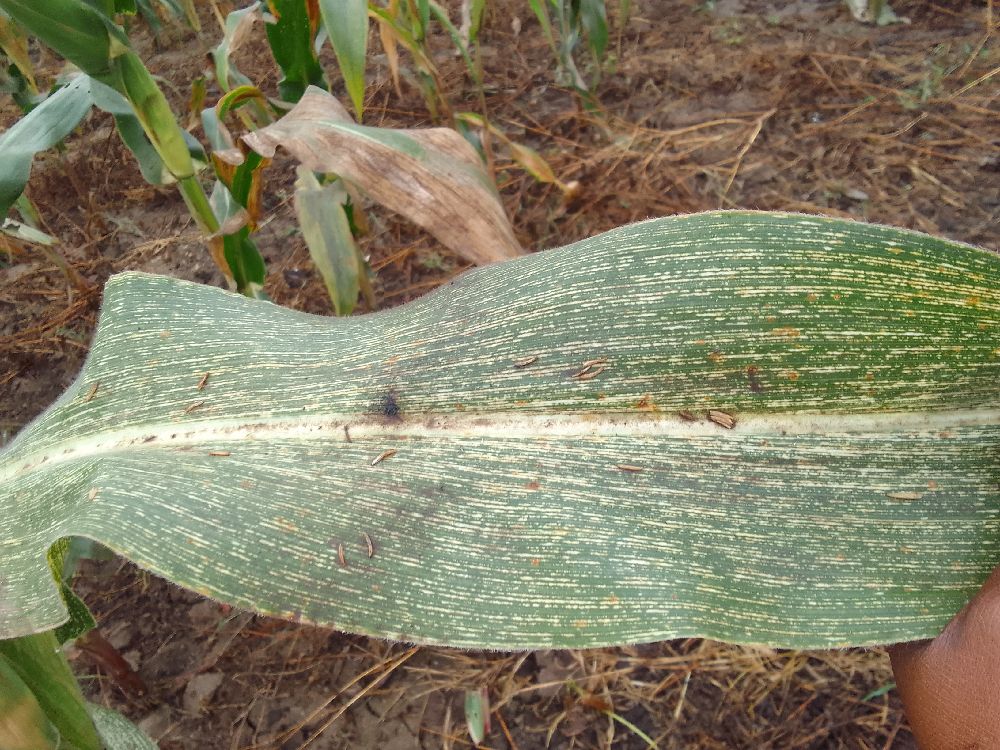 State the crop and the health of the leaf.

maize, maize streak virus
